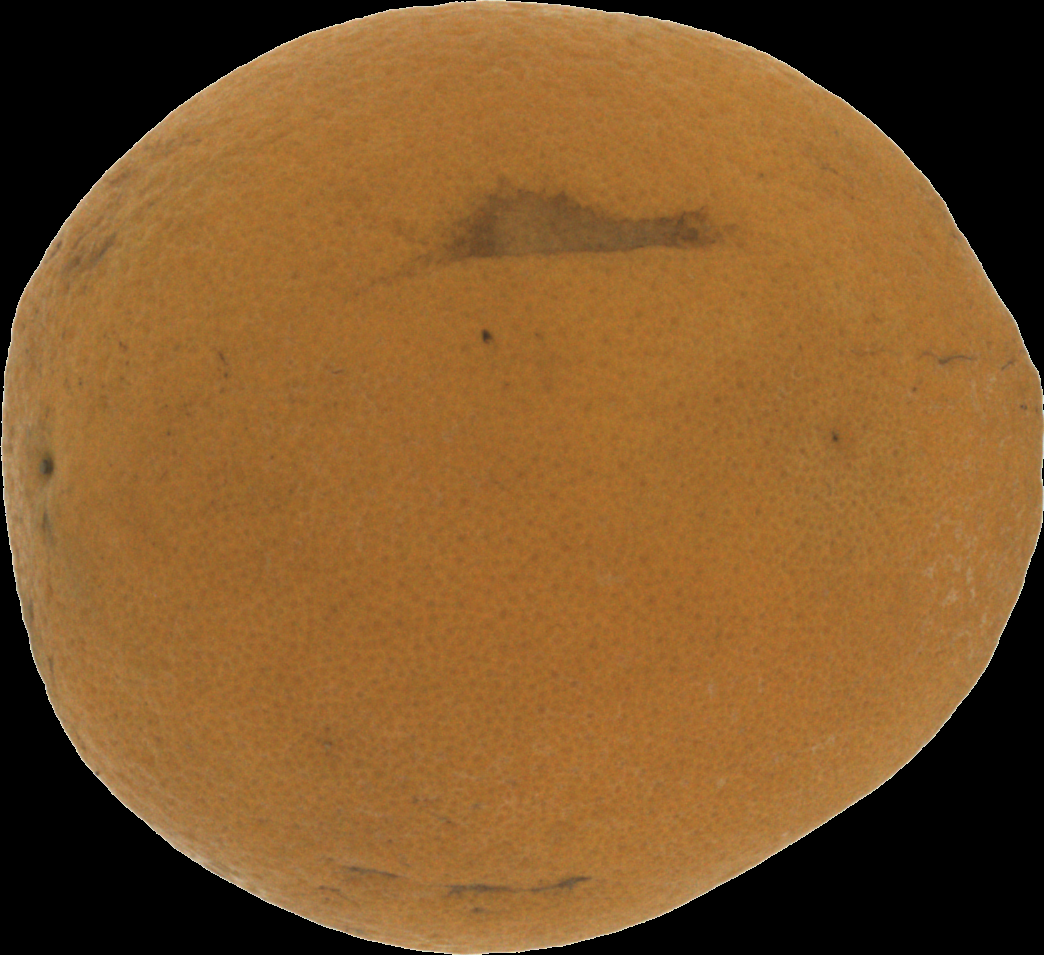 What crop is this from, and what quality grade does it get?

orange, bad
